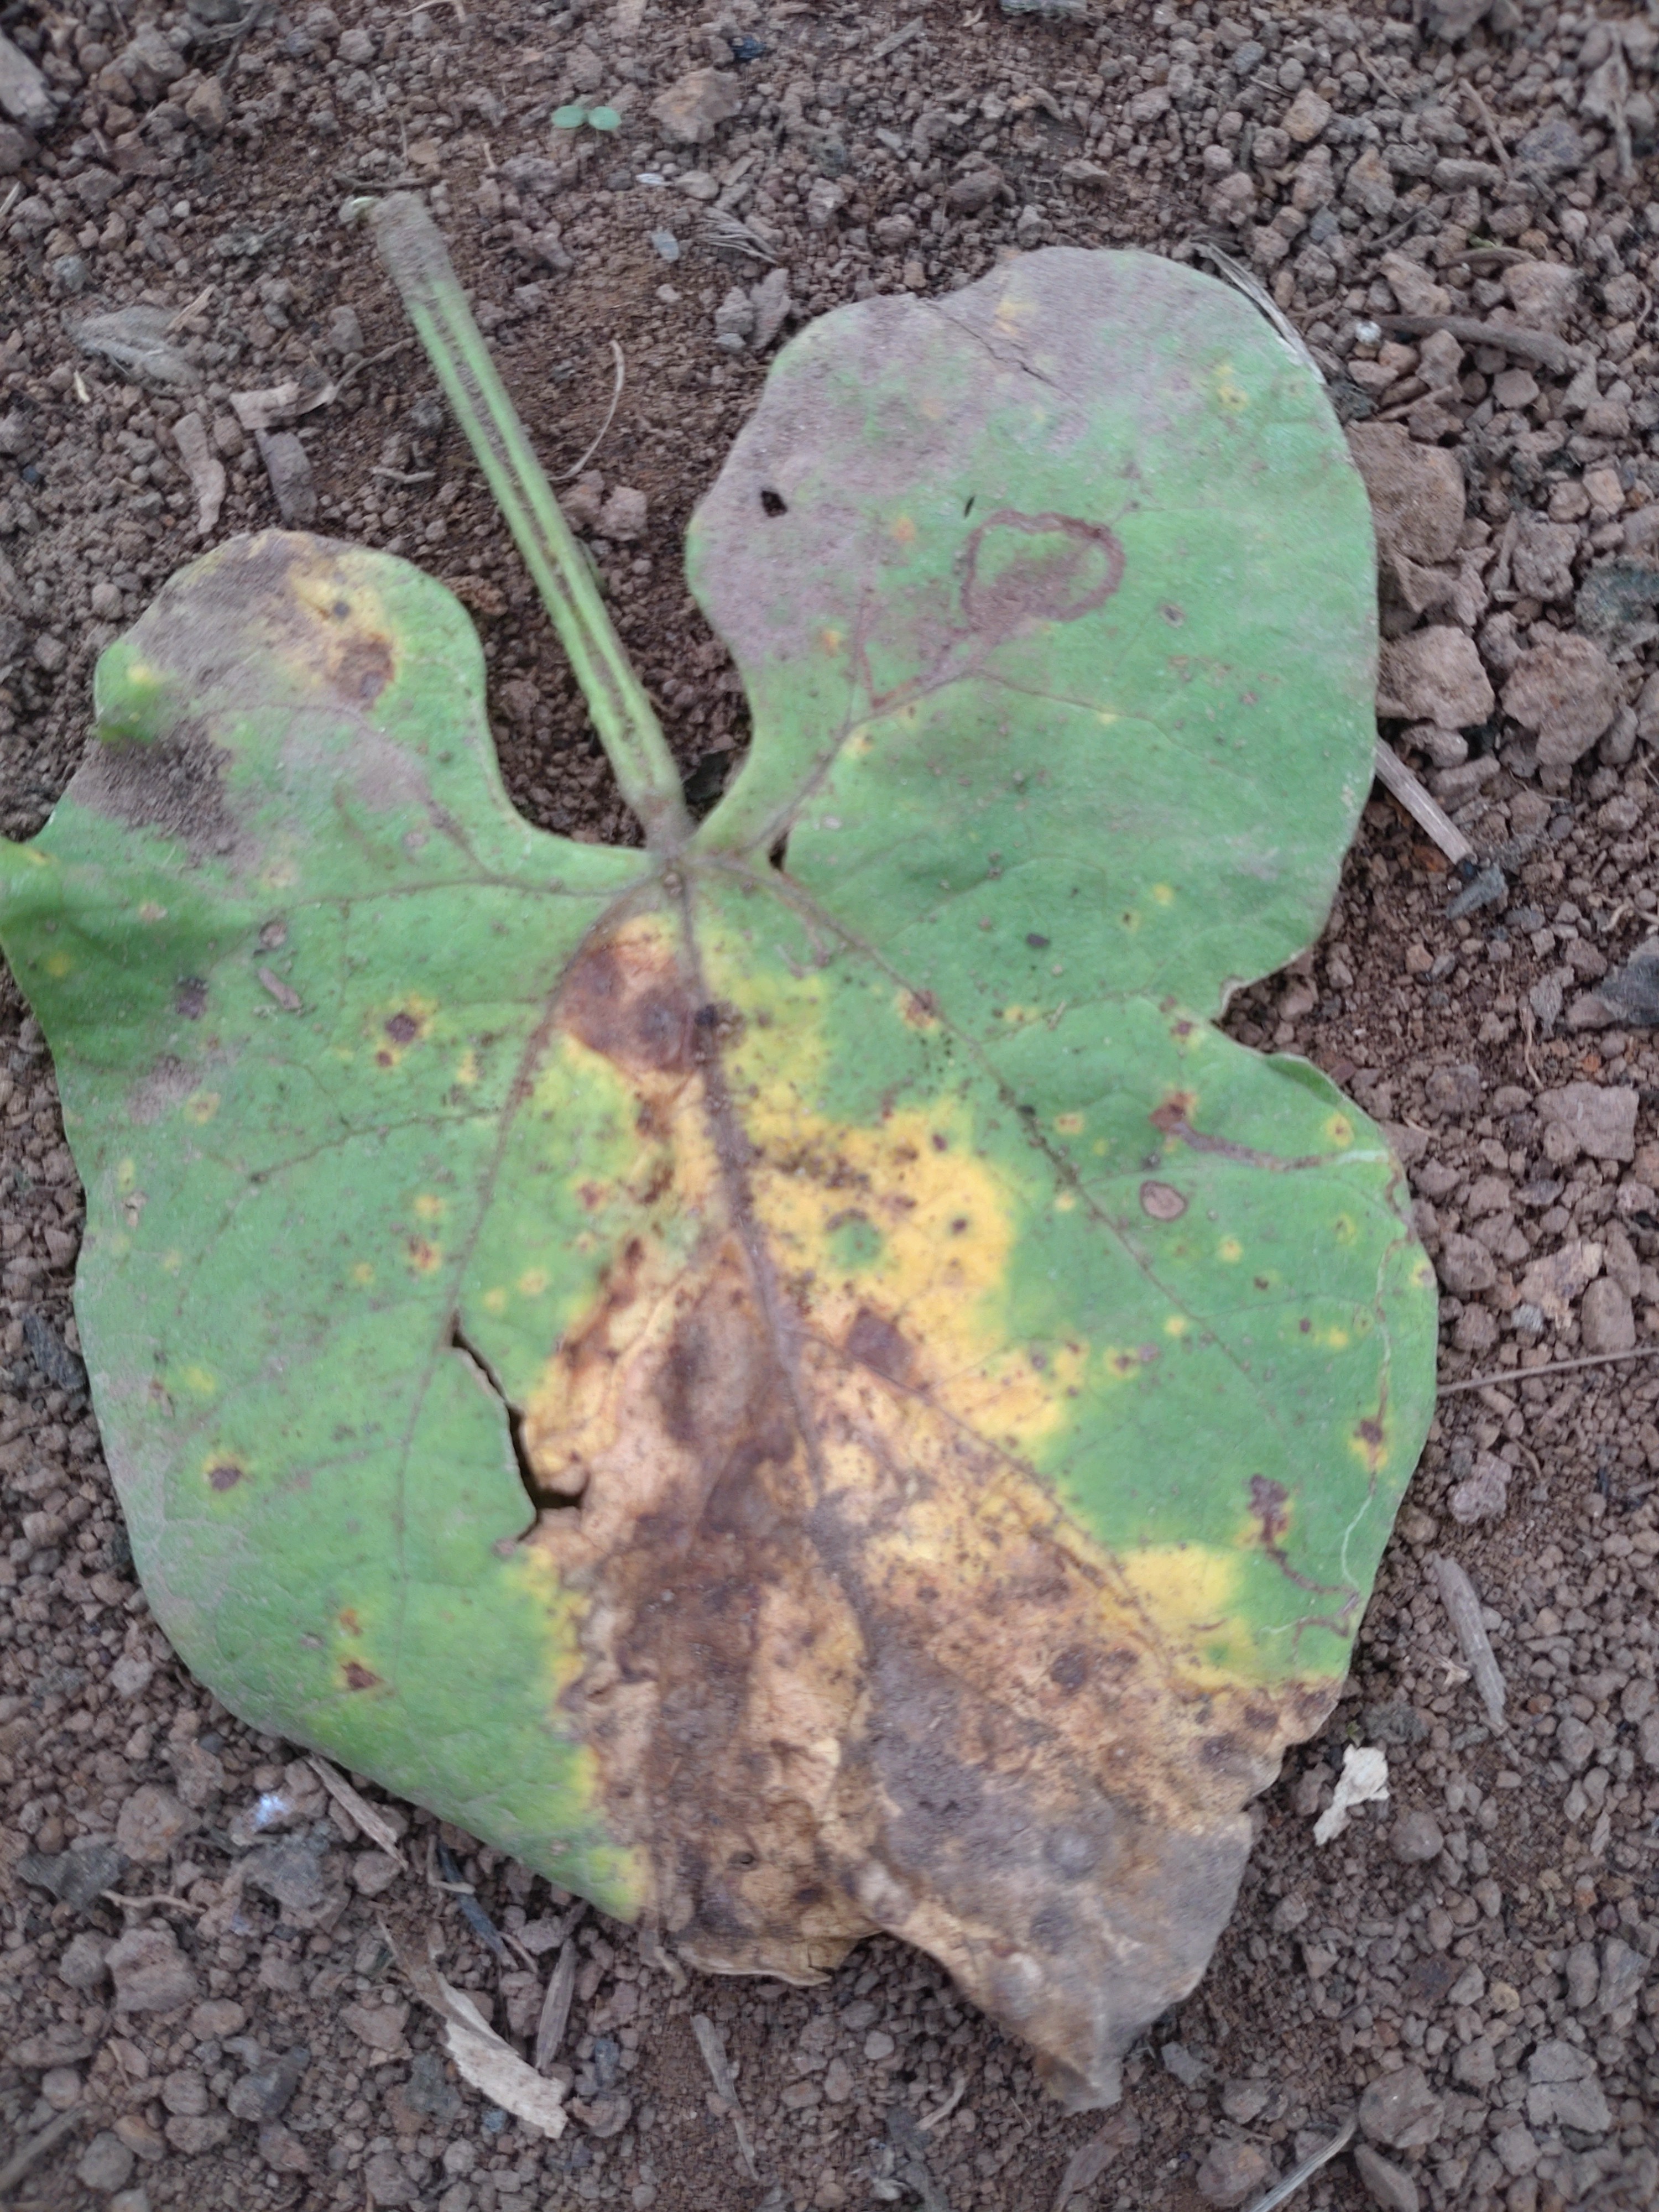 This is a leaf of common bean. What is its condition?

anthracnose
